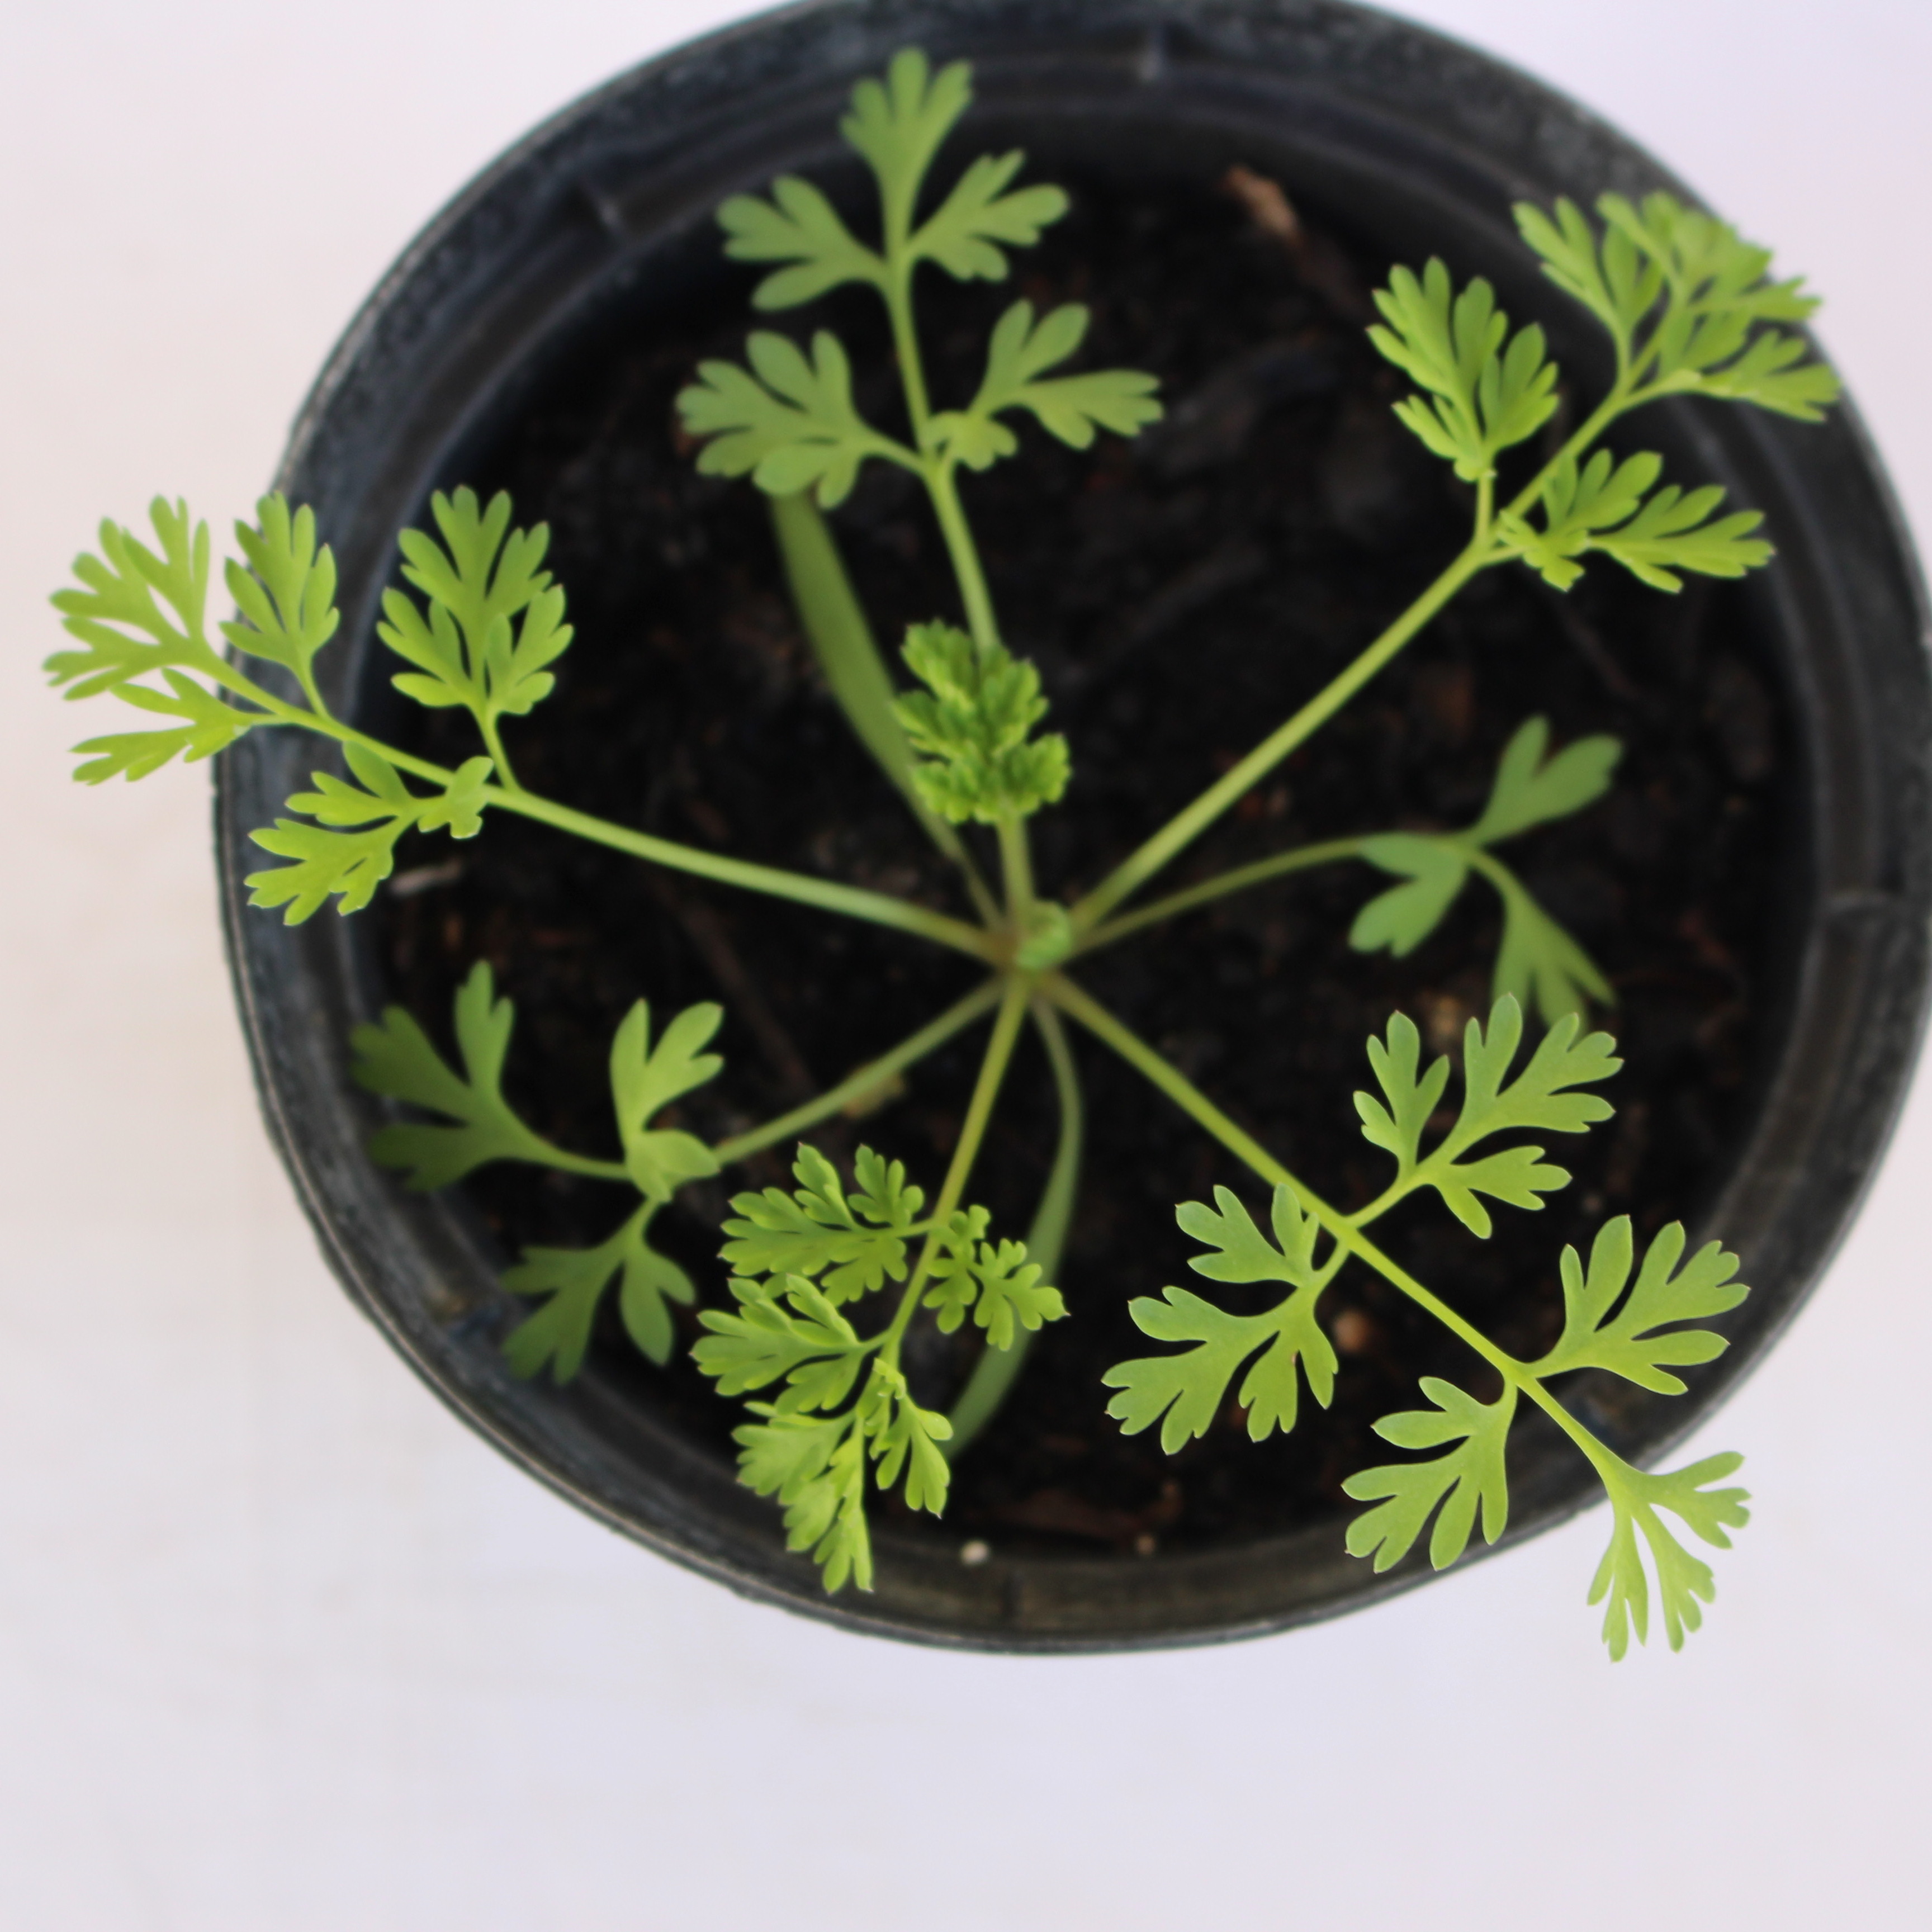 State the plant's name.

Fumaria officinalis
